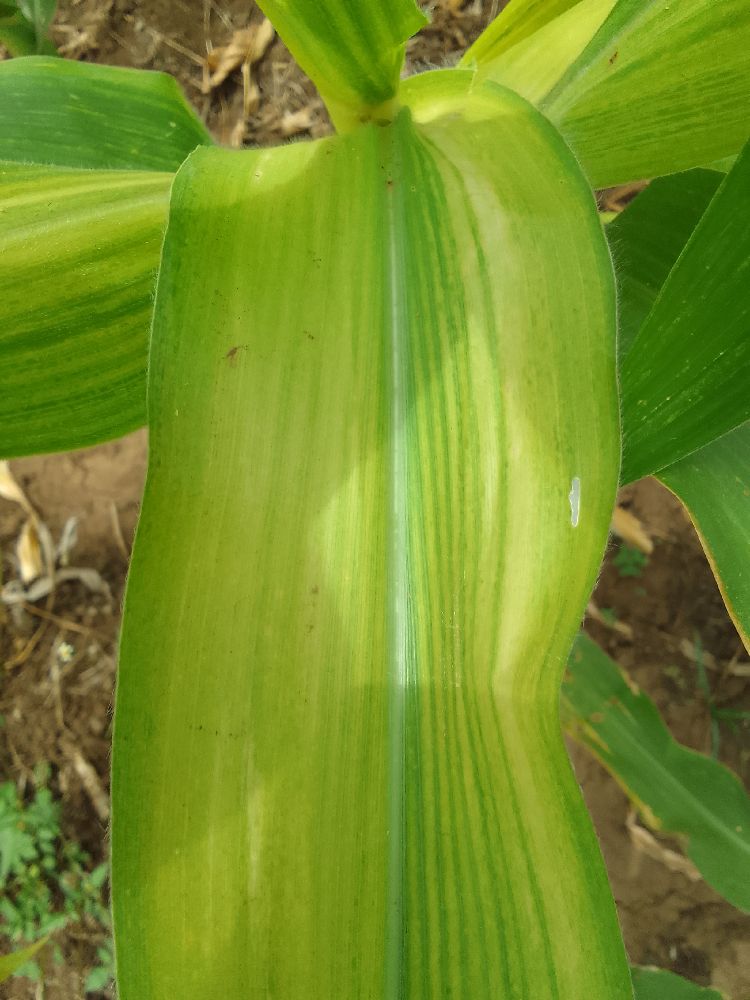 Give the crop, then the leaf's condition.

maize, maize lethal necrosis
